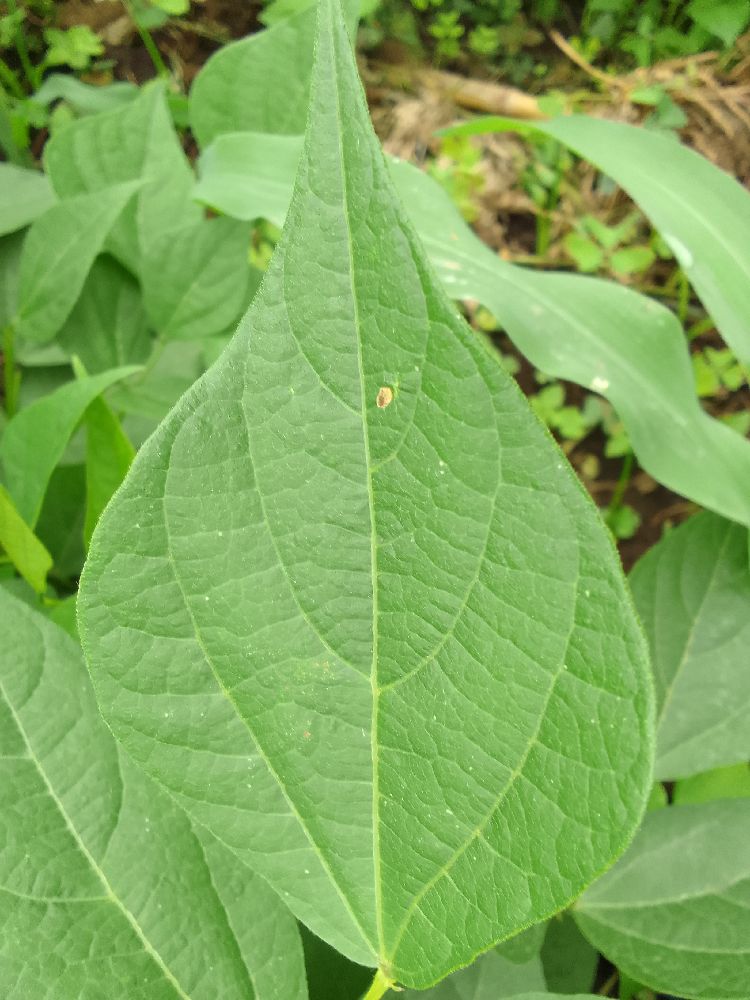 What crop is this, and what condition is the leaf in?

common bean, healthy
